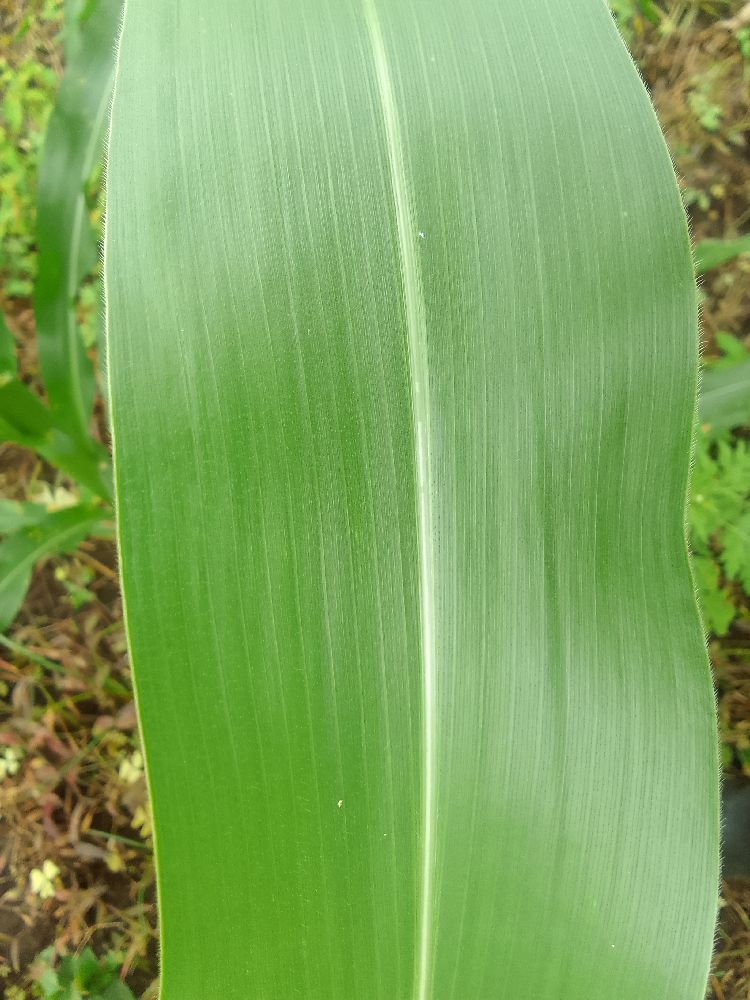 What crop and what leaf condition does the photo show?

maize, healthy
